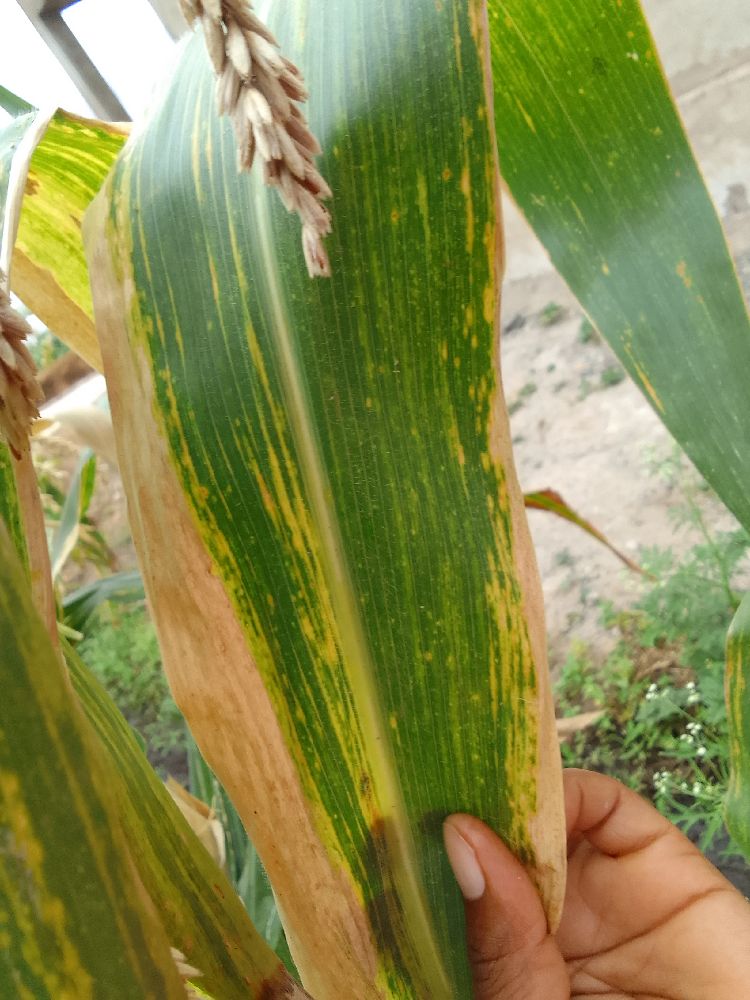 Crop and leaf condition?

maize, maize lethal necrosis
